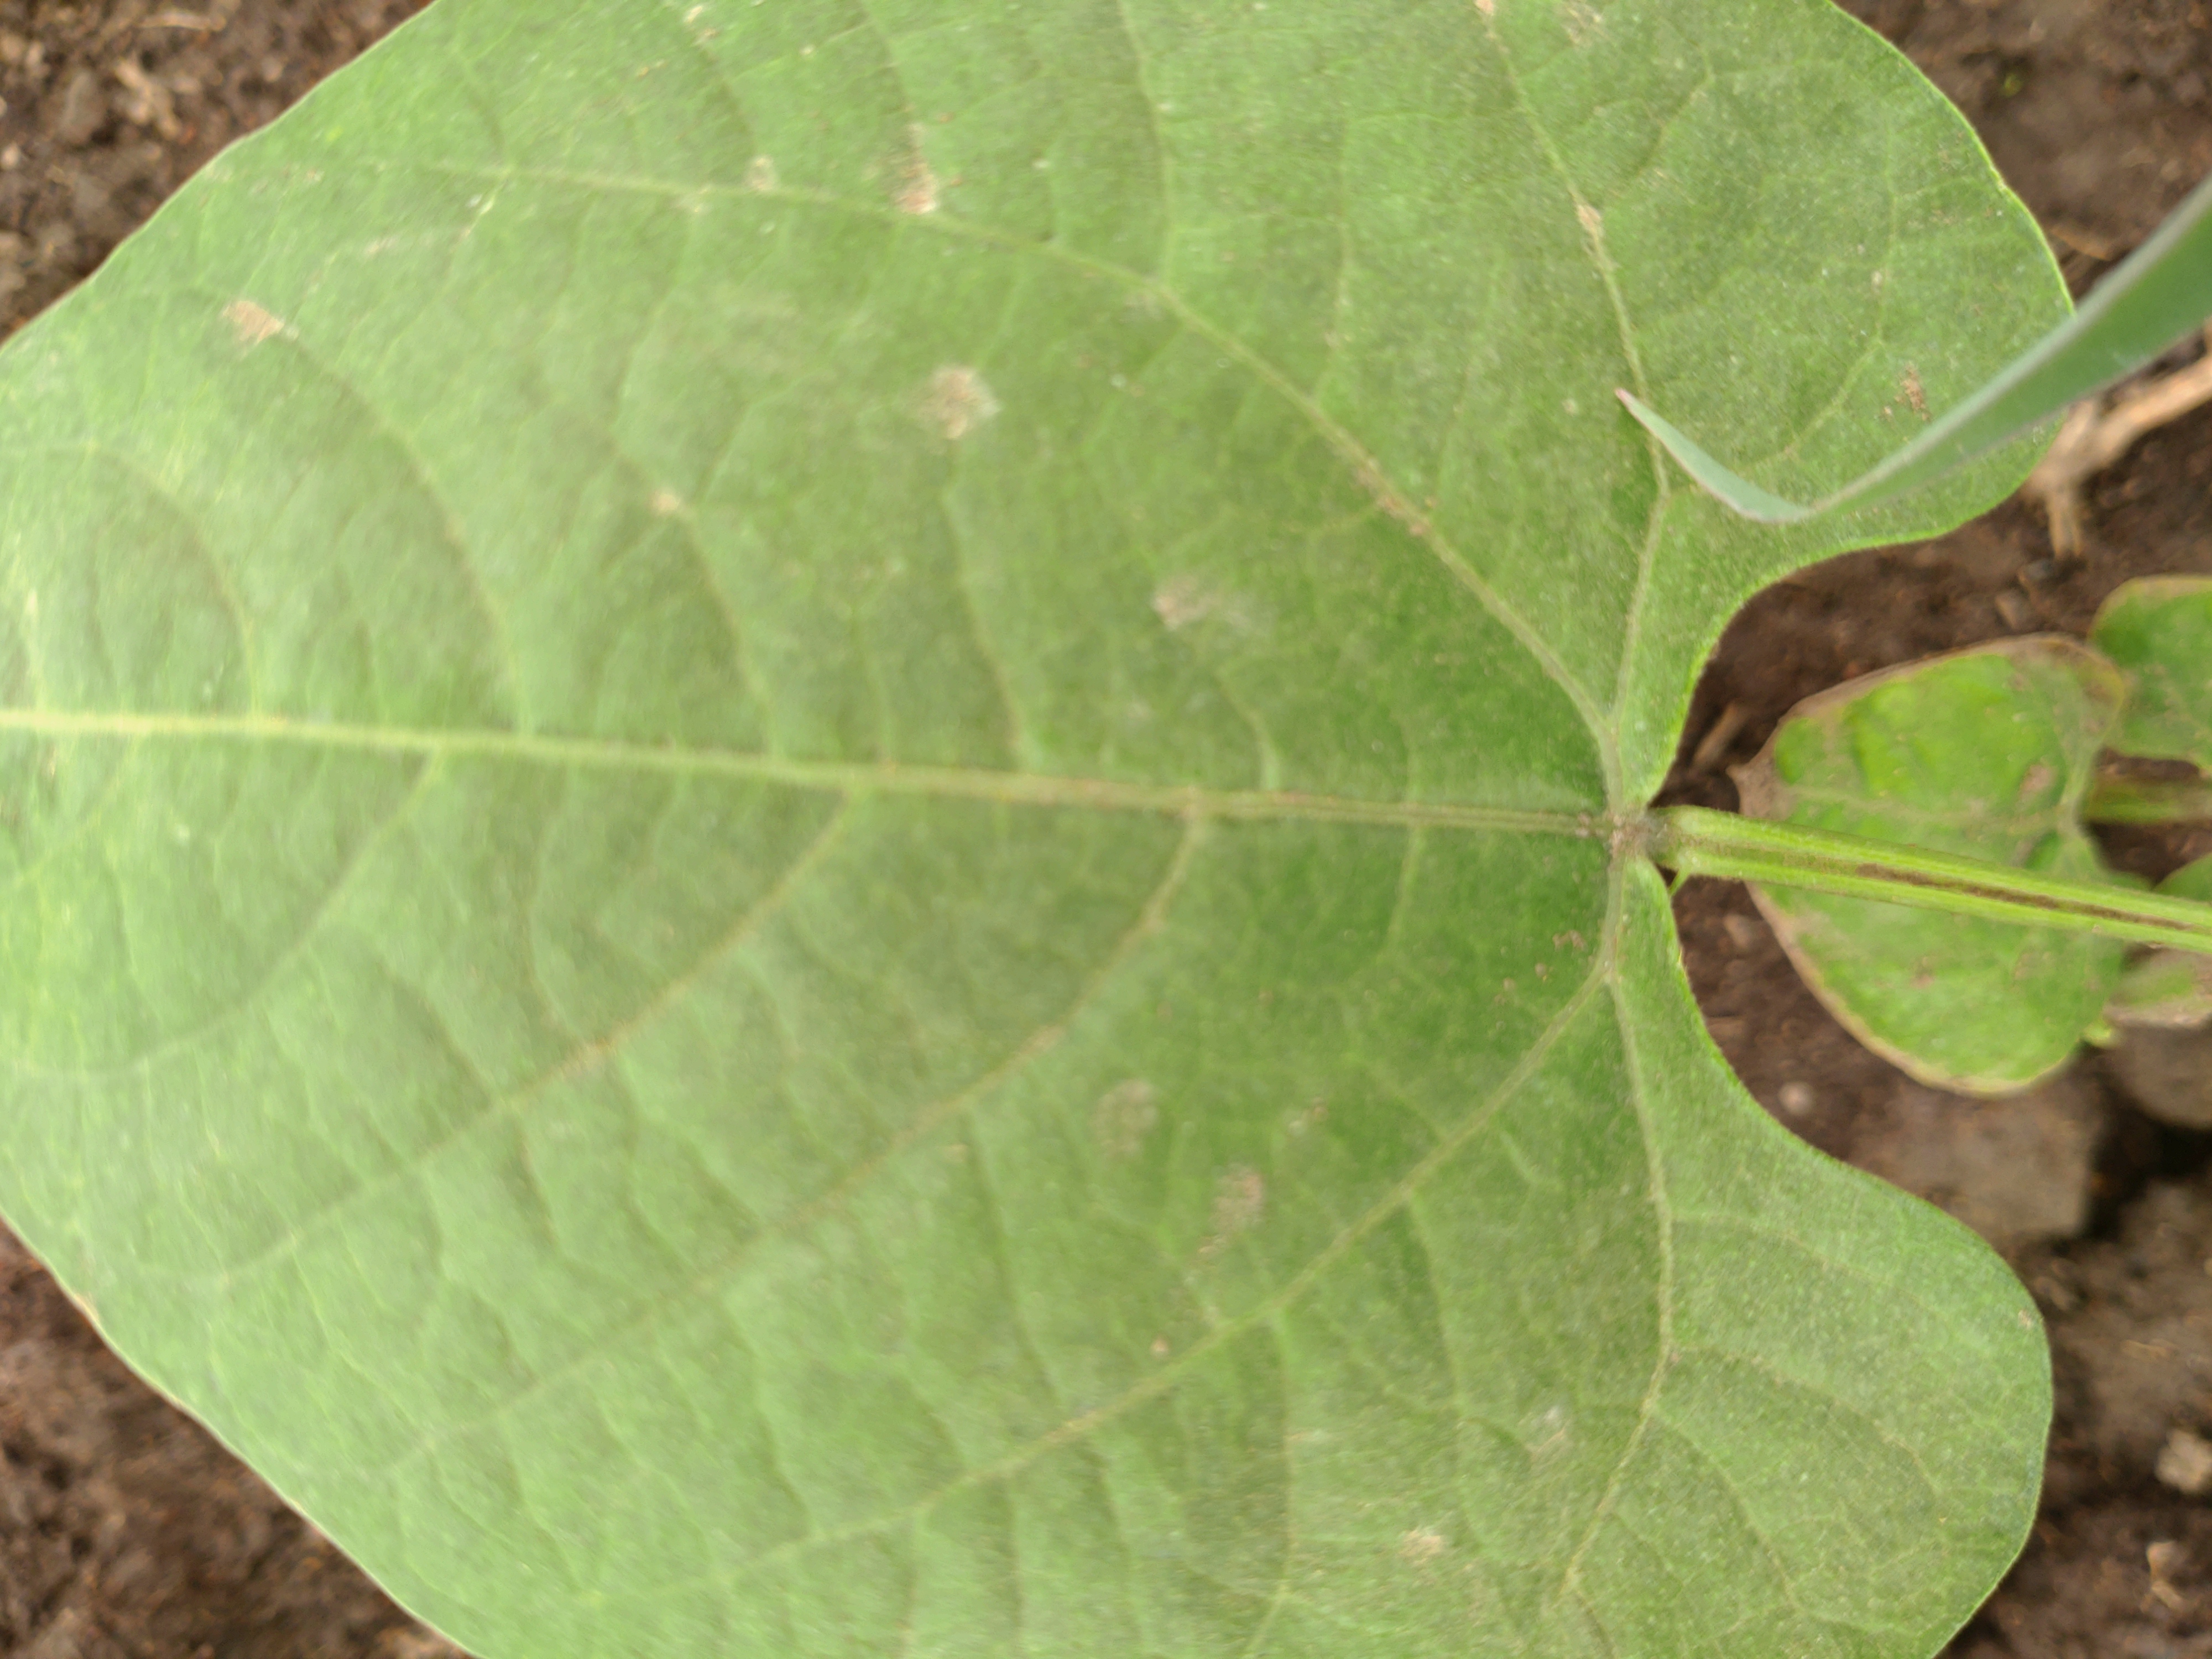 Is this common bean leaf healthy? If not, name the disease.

healthy
